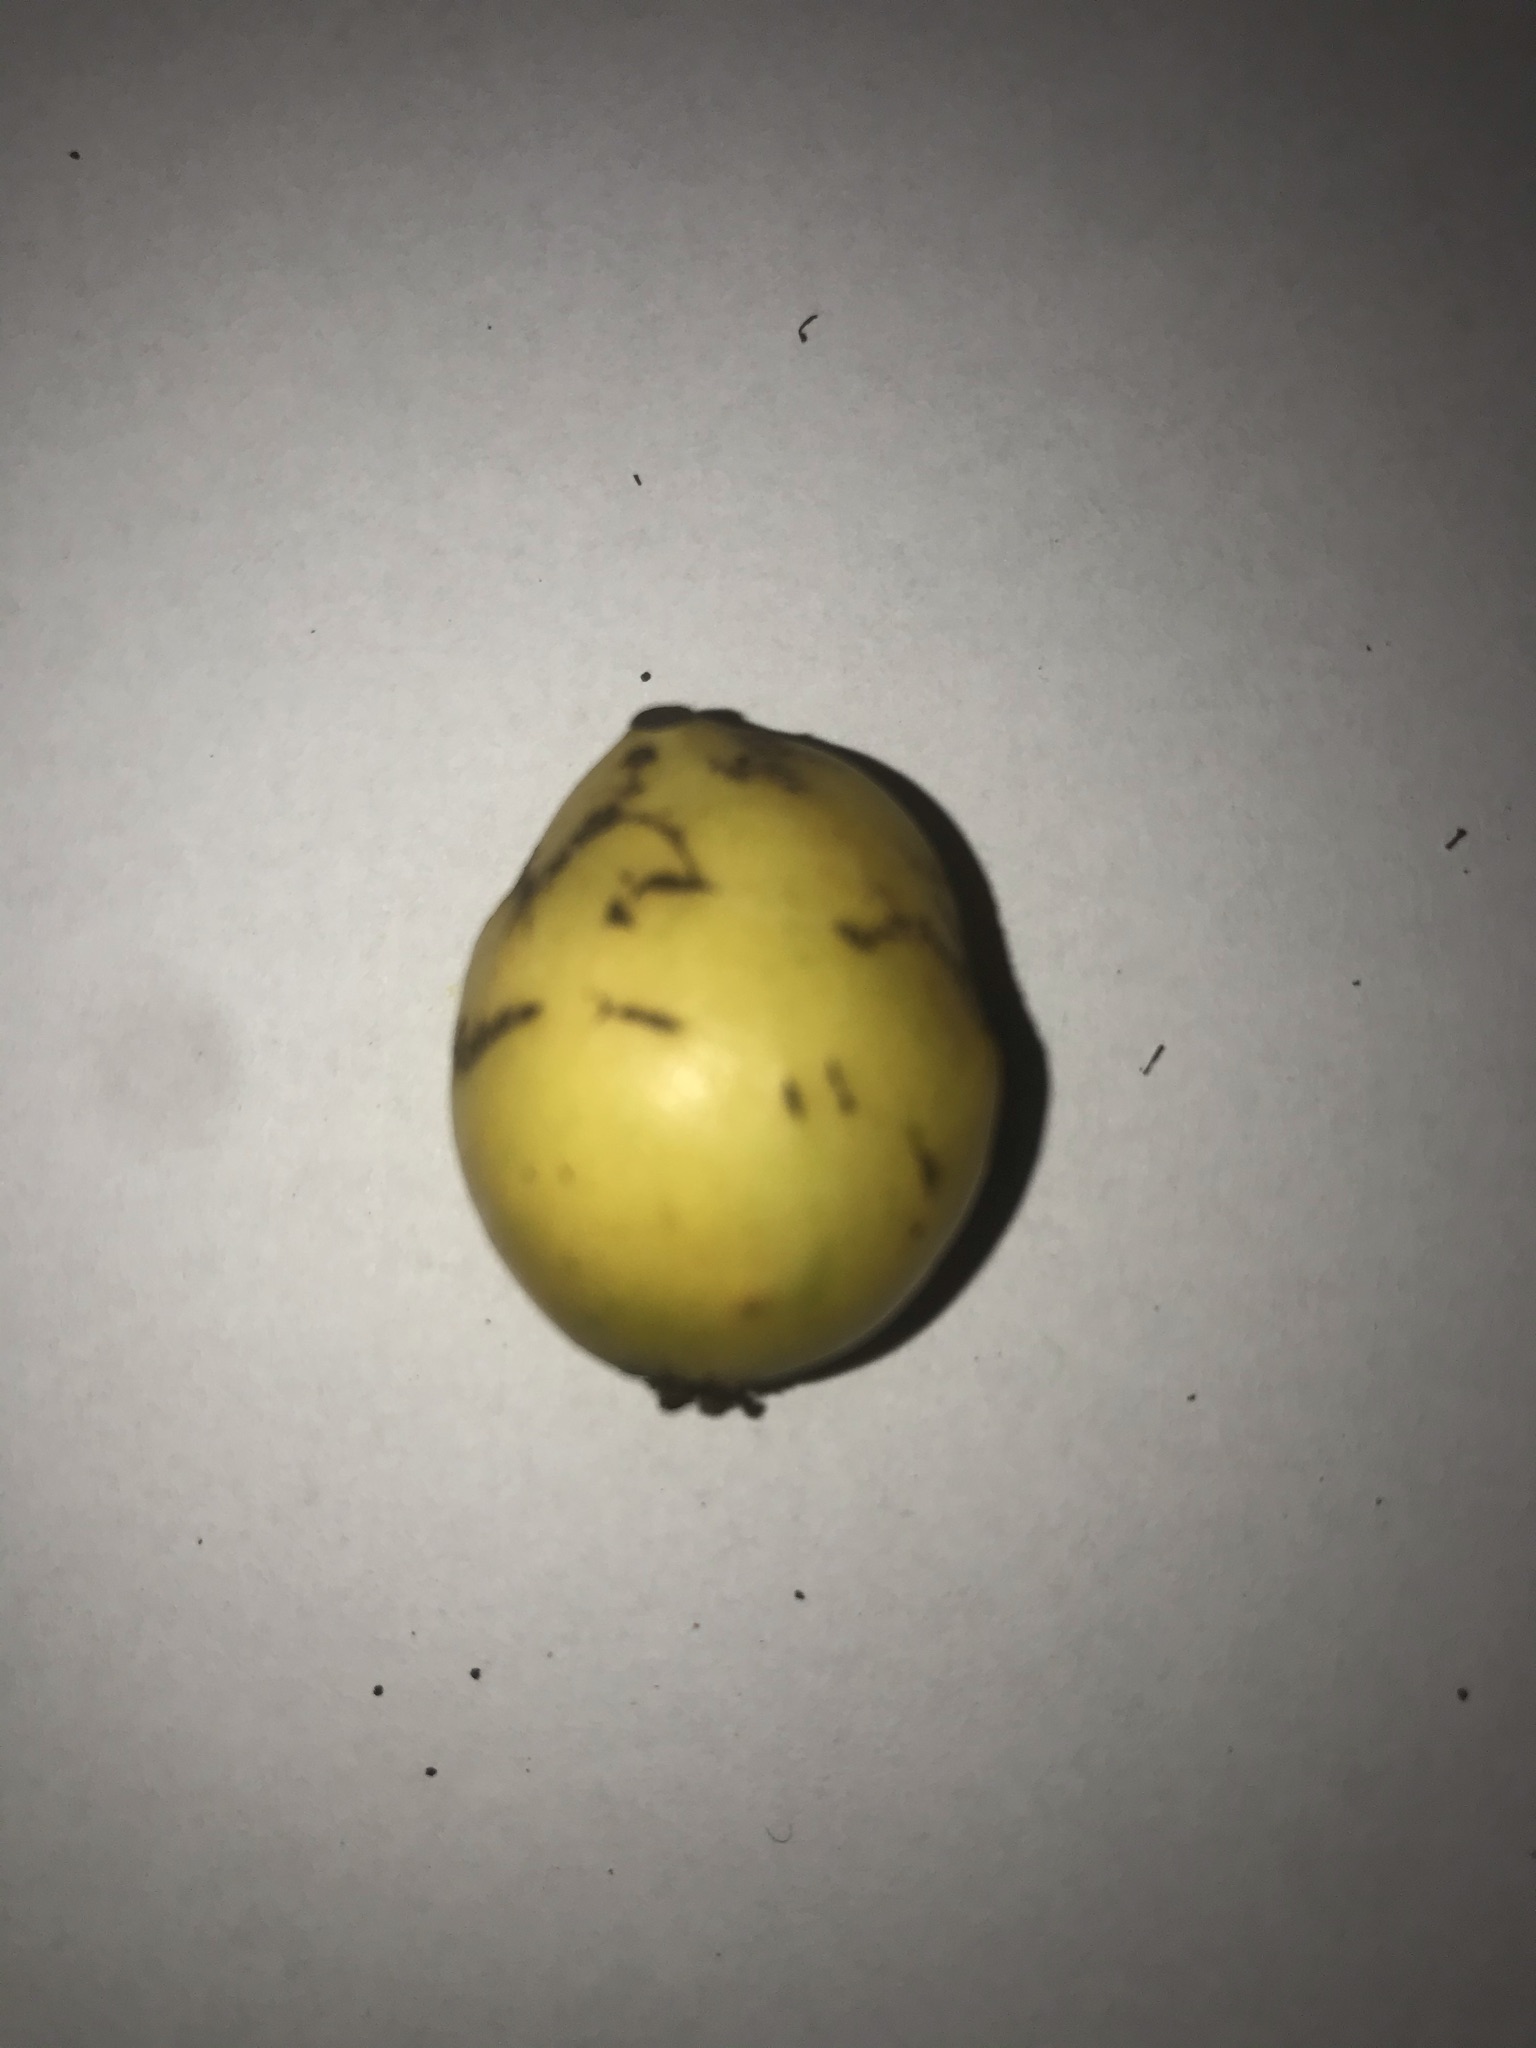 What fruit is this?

abiu
